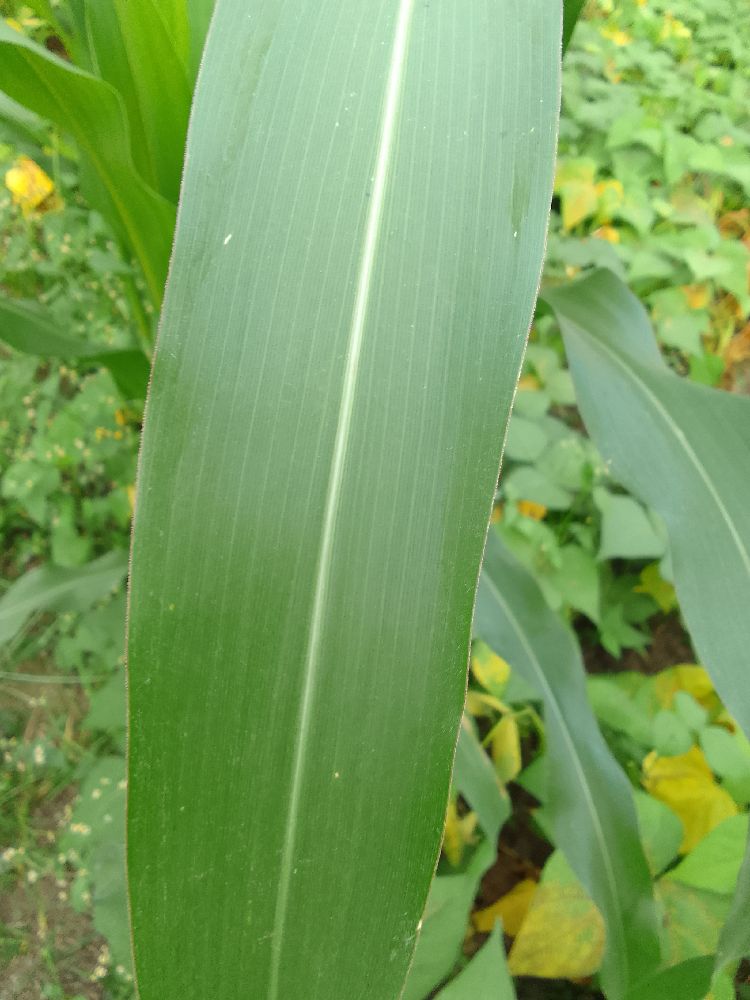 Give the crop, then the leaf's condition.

maize, healthy
